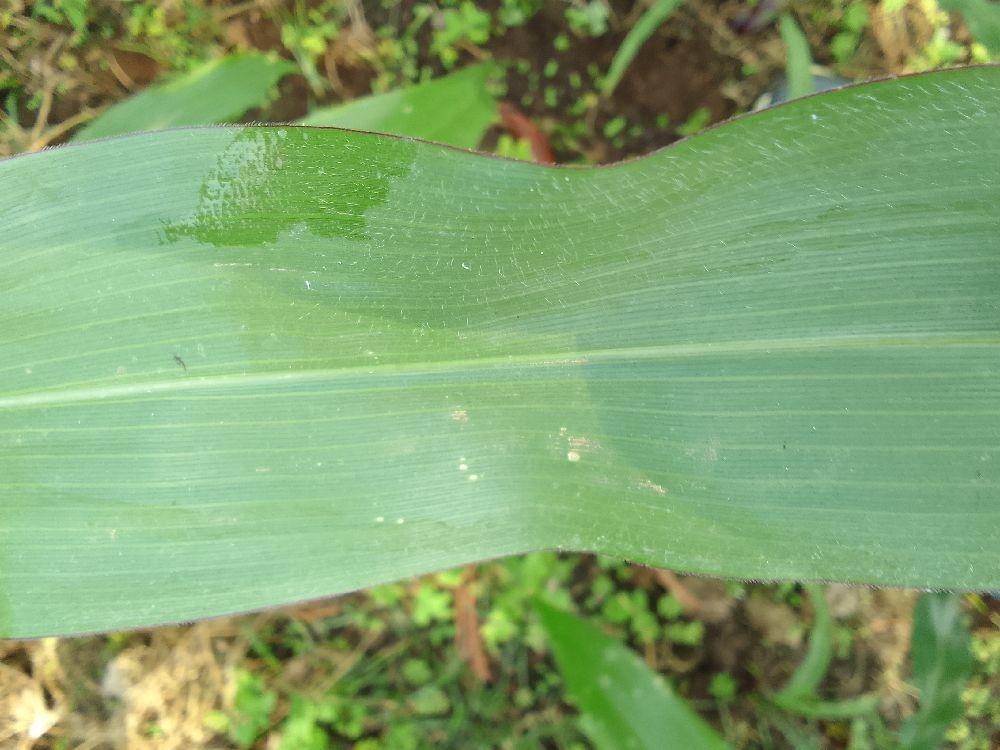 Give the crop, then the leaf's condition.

maize, healthy
